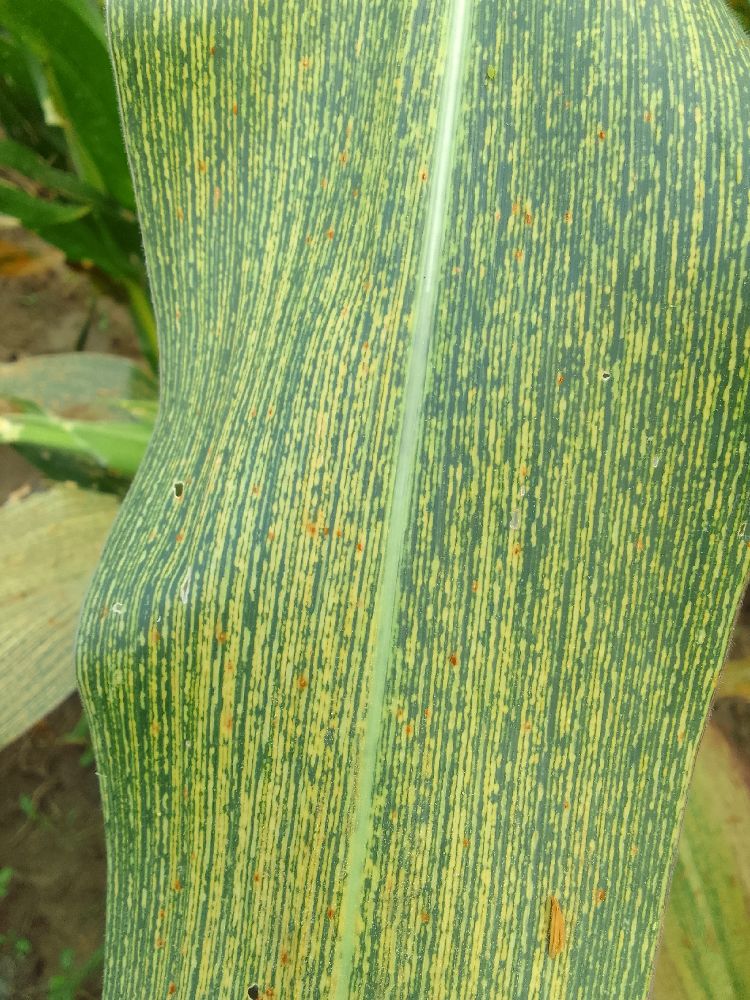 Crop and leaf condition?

maize, maize streak virus
